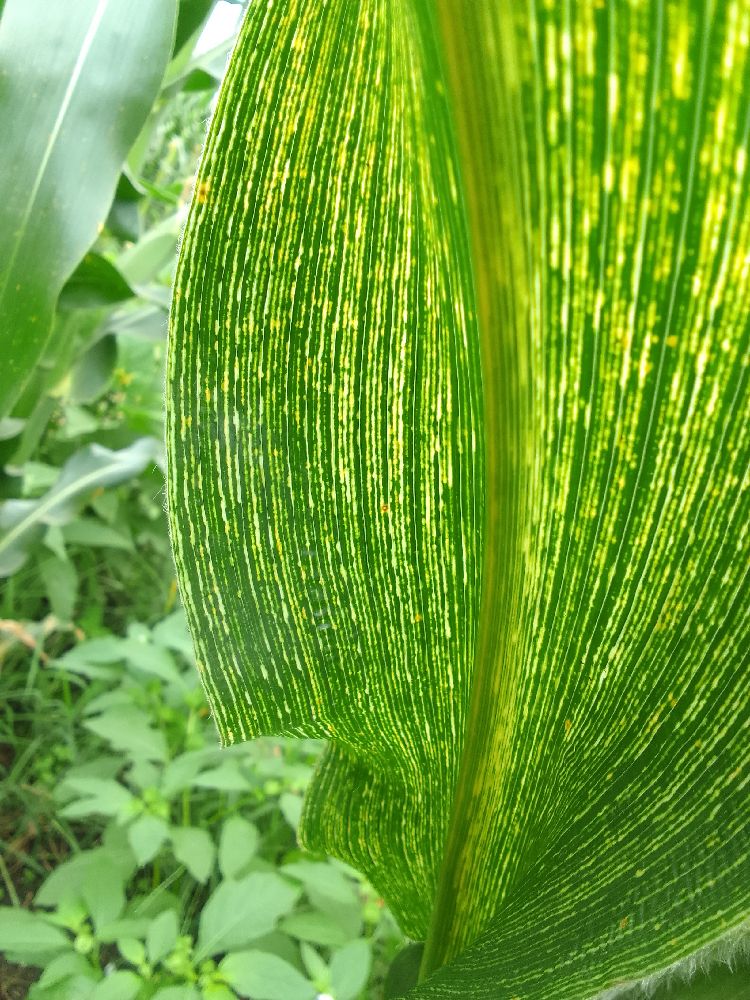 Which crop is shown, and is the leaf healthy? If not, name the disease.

maize, maize streak virus
